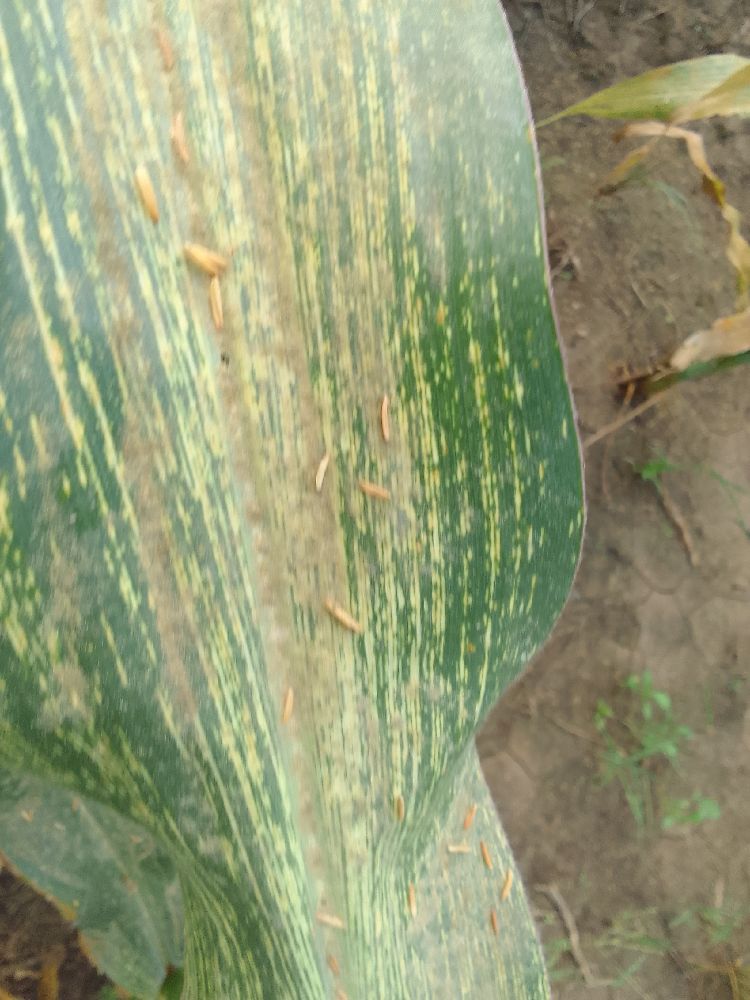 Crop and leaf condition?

maize, maize streak virus
